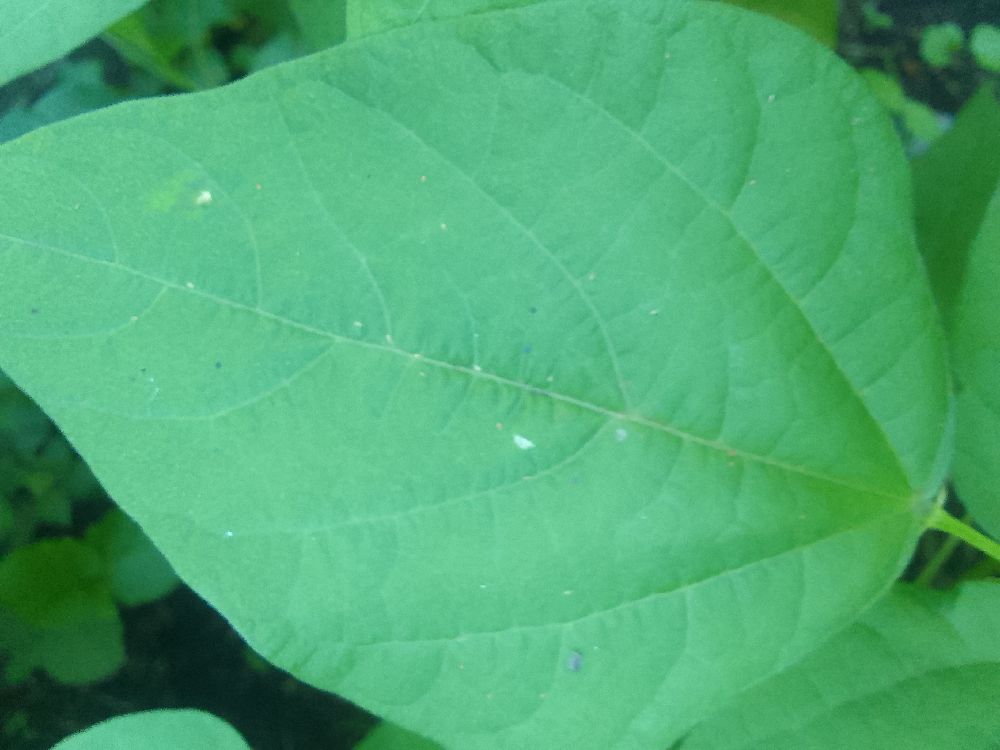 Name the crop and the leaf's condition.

common bean, healthy
